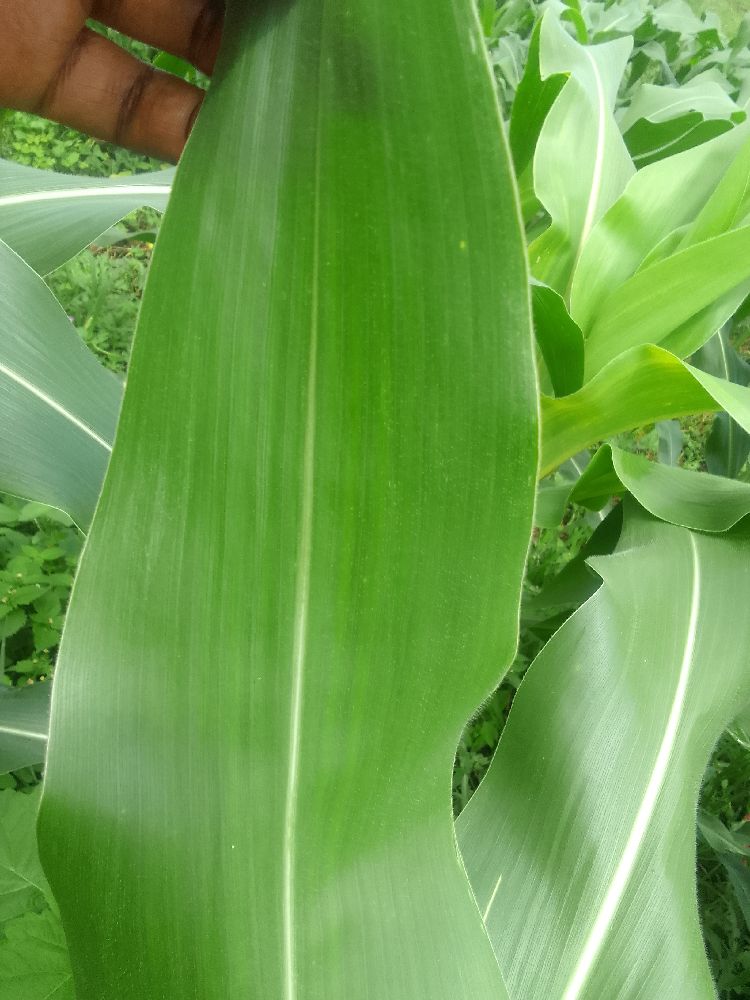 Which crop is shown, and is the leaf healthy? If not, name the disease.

maize, healthy
